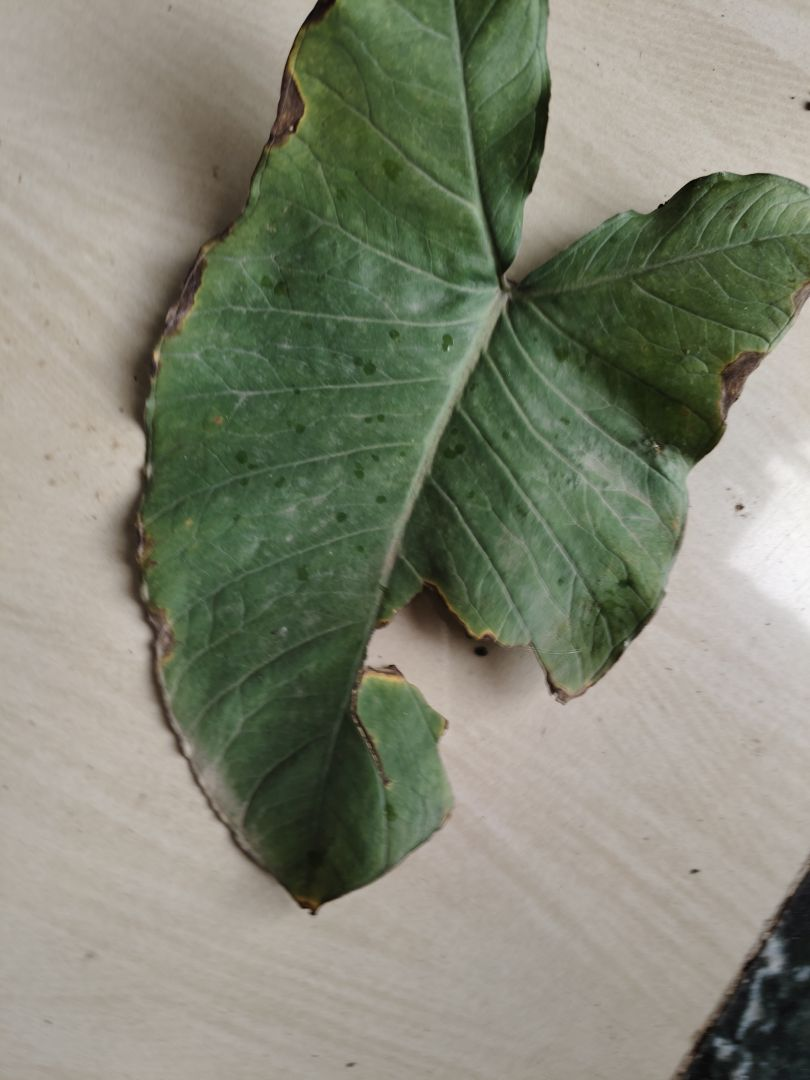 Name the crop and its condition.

taro, leaf blight
